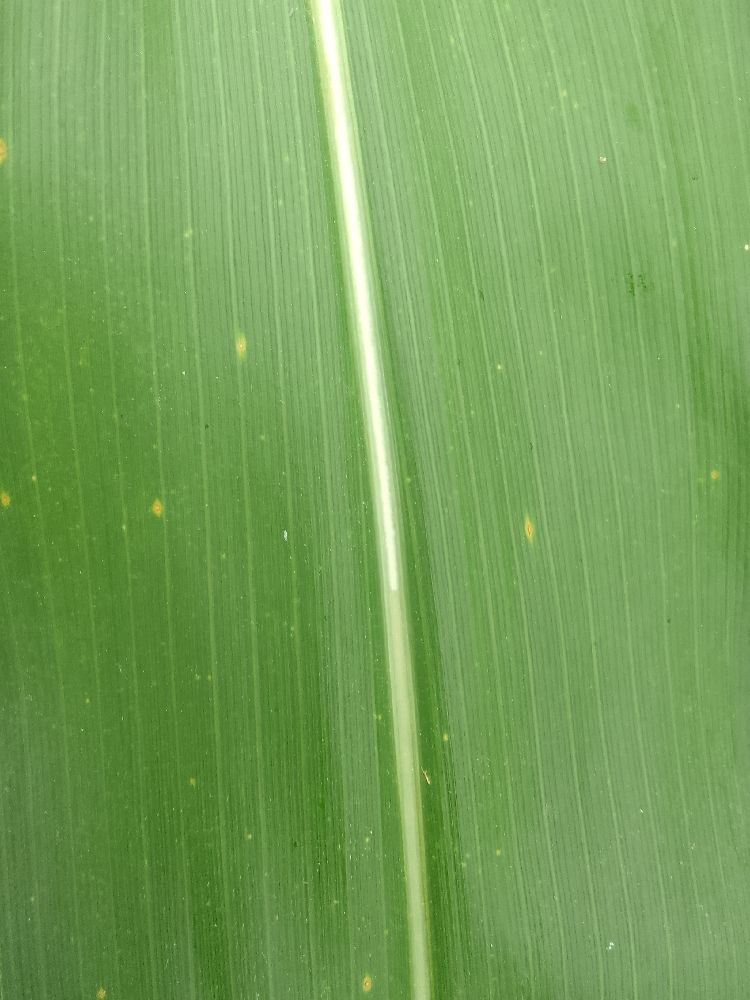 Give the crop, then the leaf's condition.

maize, healthy
